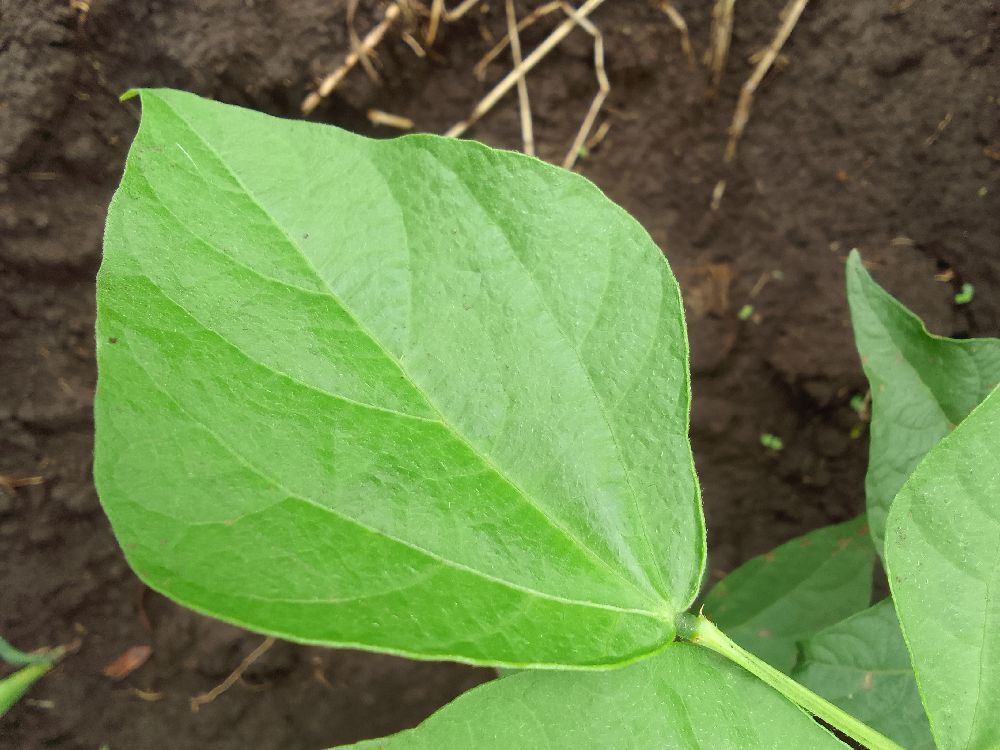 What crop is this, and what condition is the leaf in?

common bean, healthy
